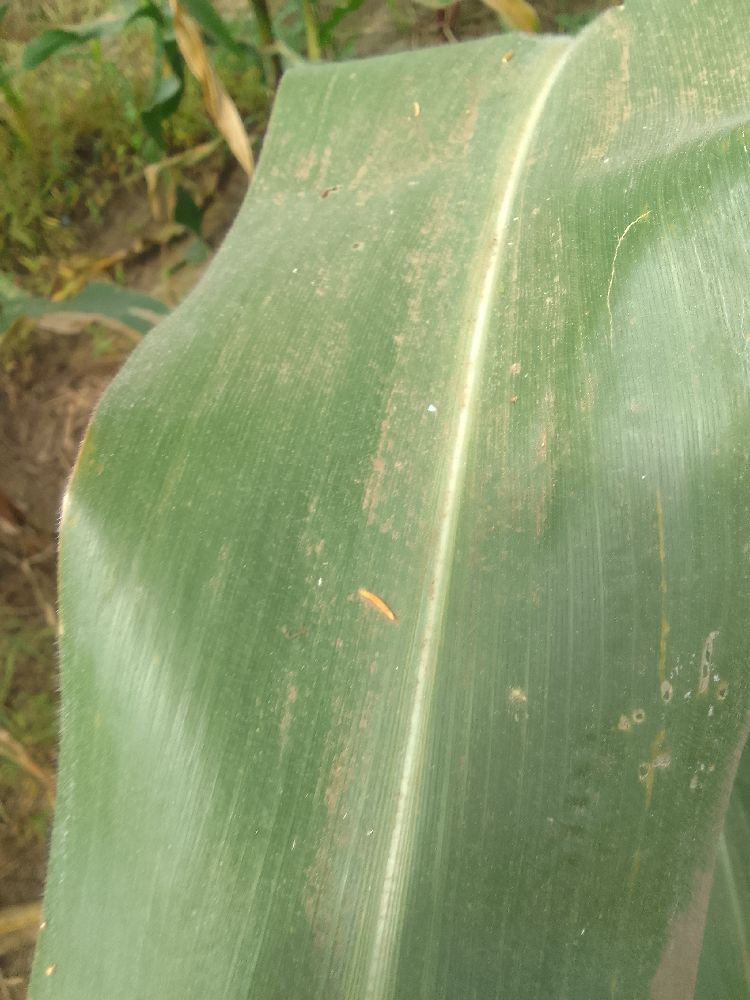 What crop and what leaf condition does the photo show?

maize, healthy
